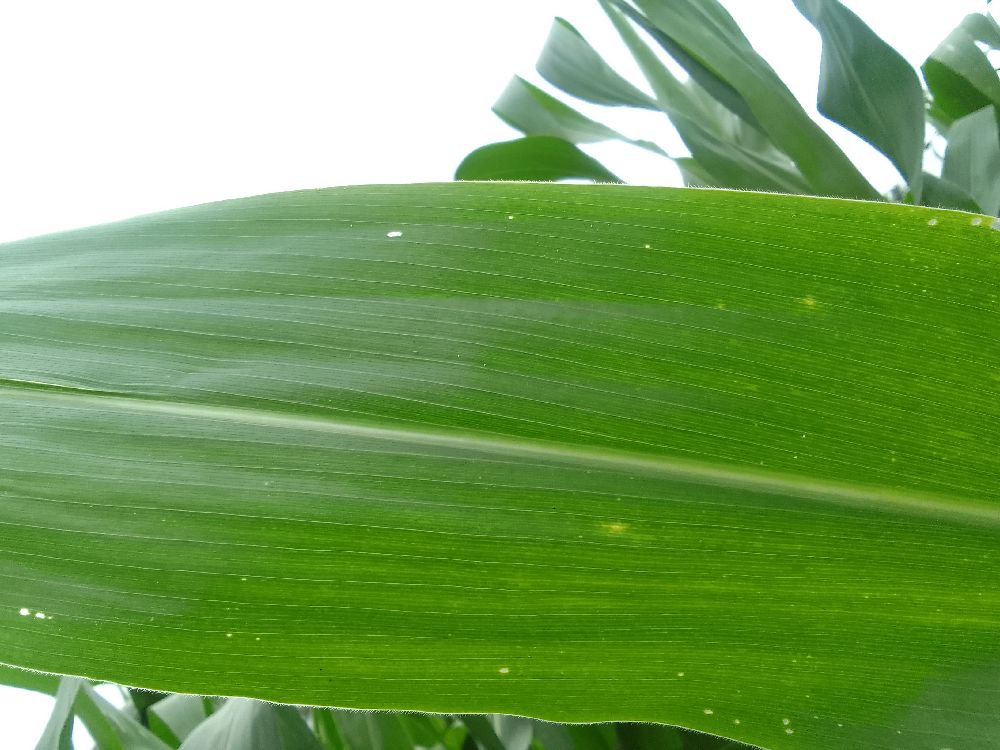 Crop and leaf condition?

maize, healthy
